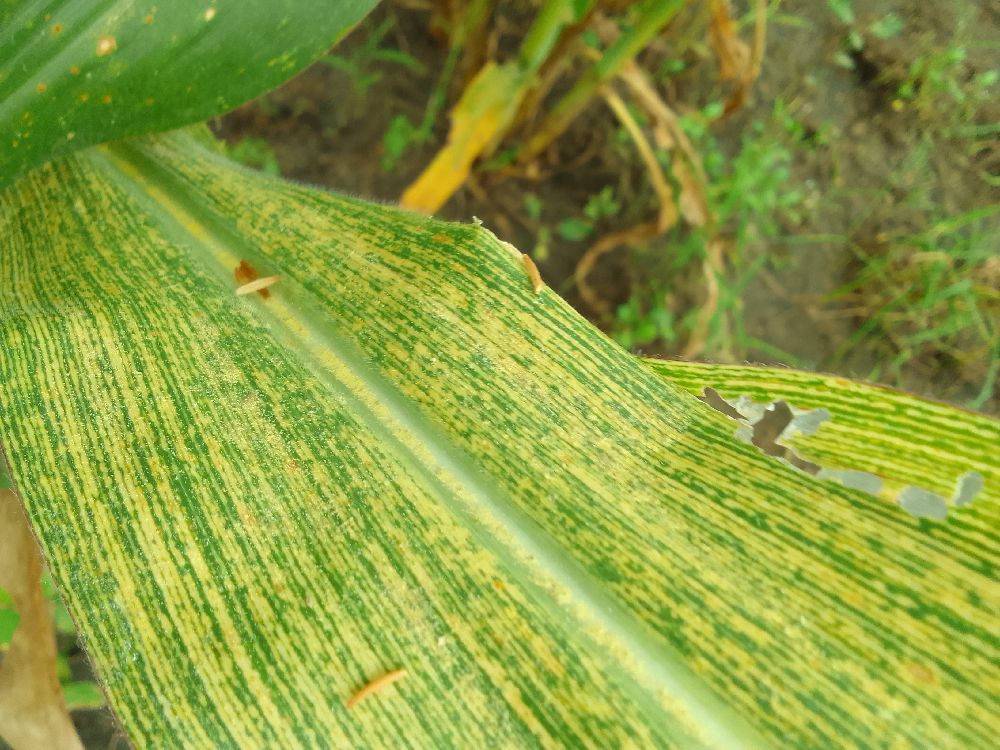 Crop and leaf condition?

maize, maize streak virus
